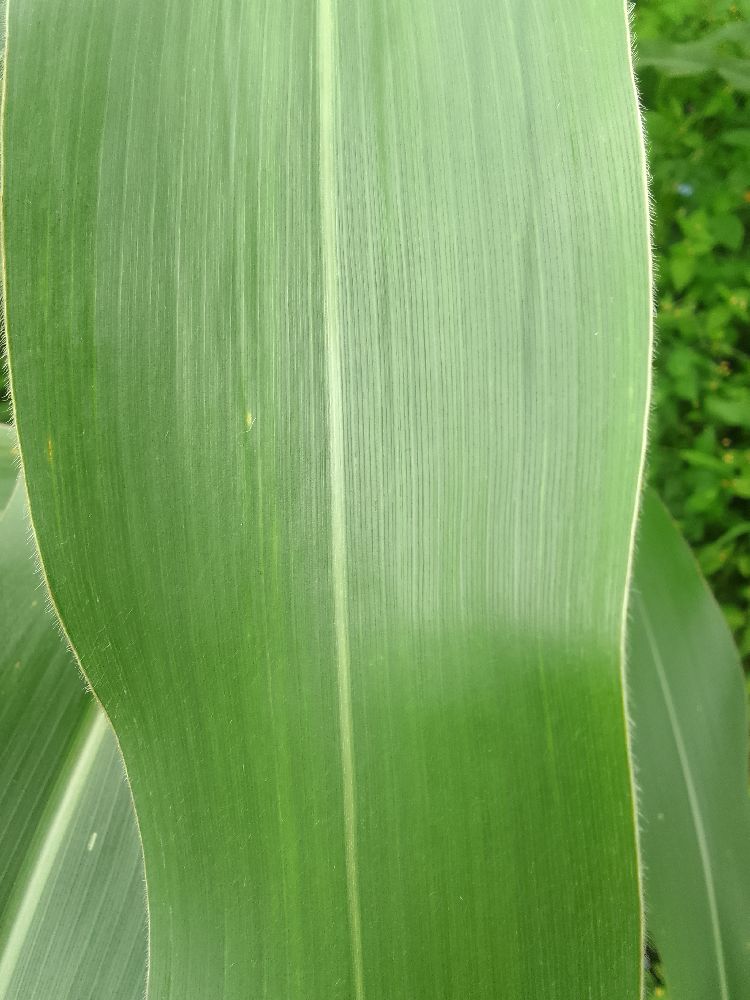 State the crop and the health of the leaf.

maize, healthy
